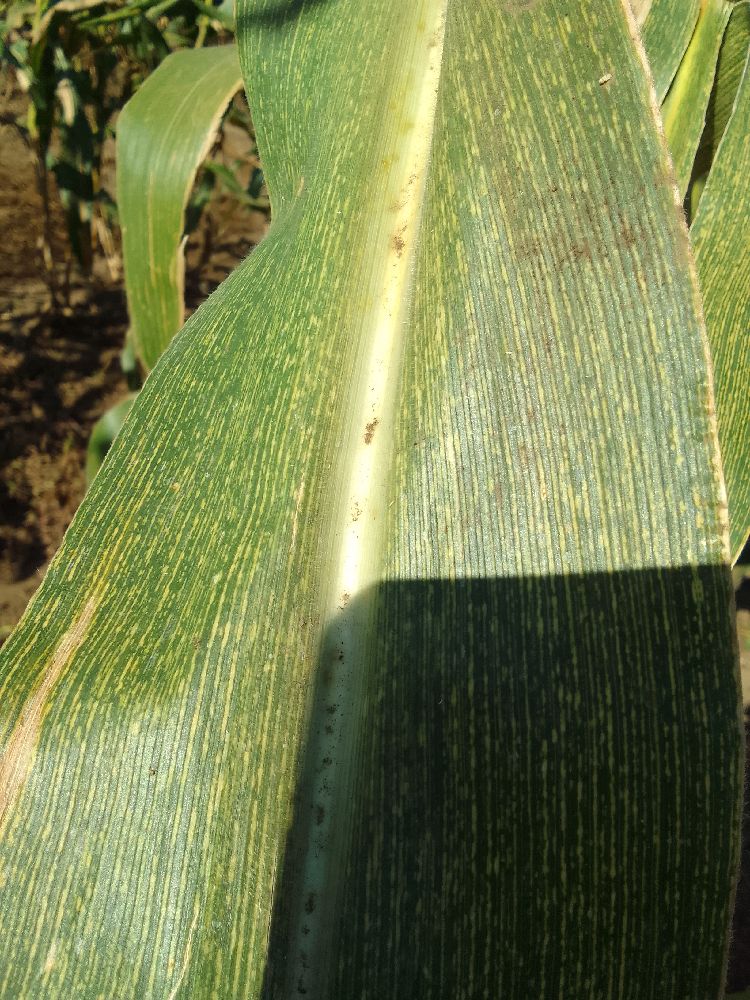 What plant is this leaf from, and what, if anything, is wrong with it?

maize, maize streak virus
